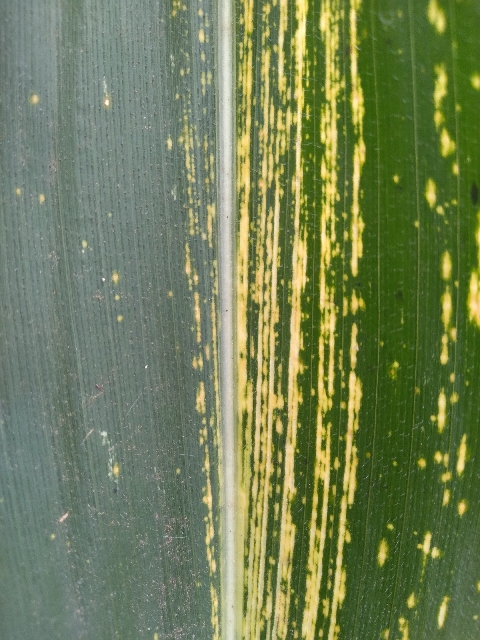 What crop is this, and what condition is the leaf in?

maize, maize streak virus
